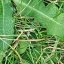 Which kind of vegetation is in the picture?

structured weed
